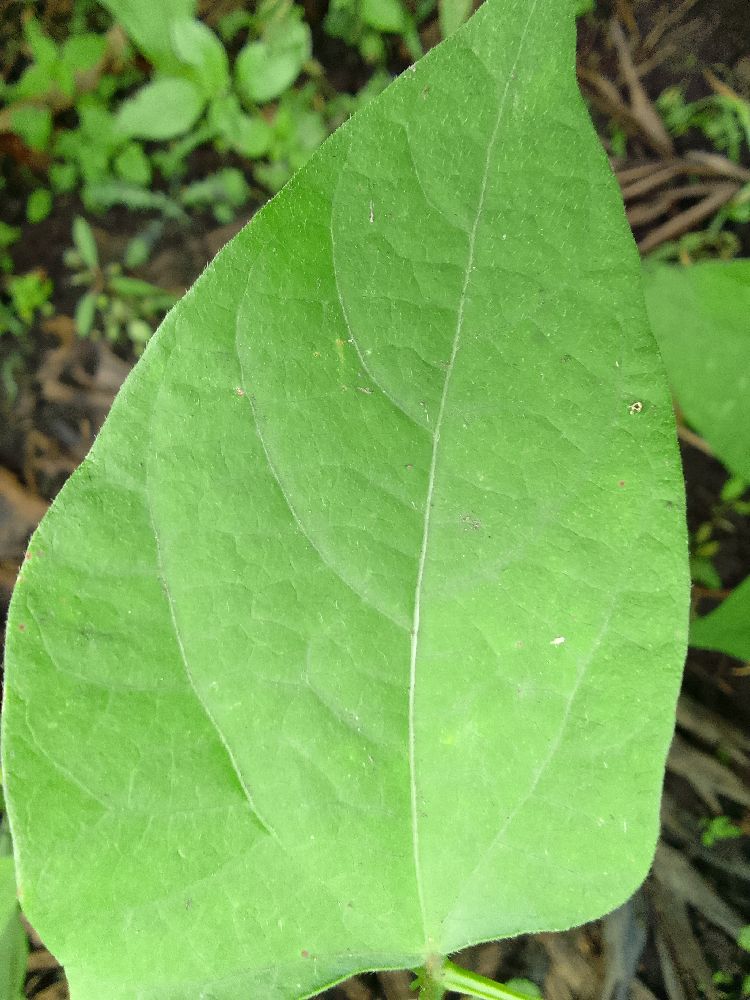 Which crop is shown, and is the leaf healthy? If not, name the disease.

common bean, healthy
